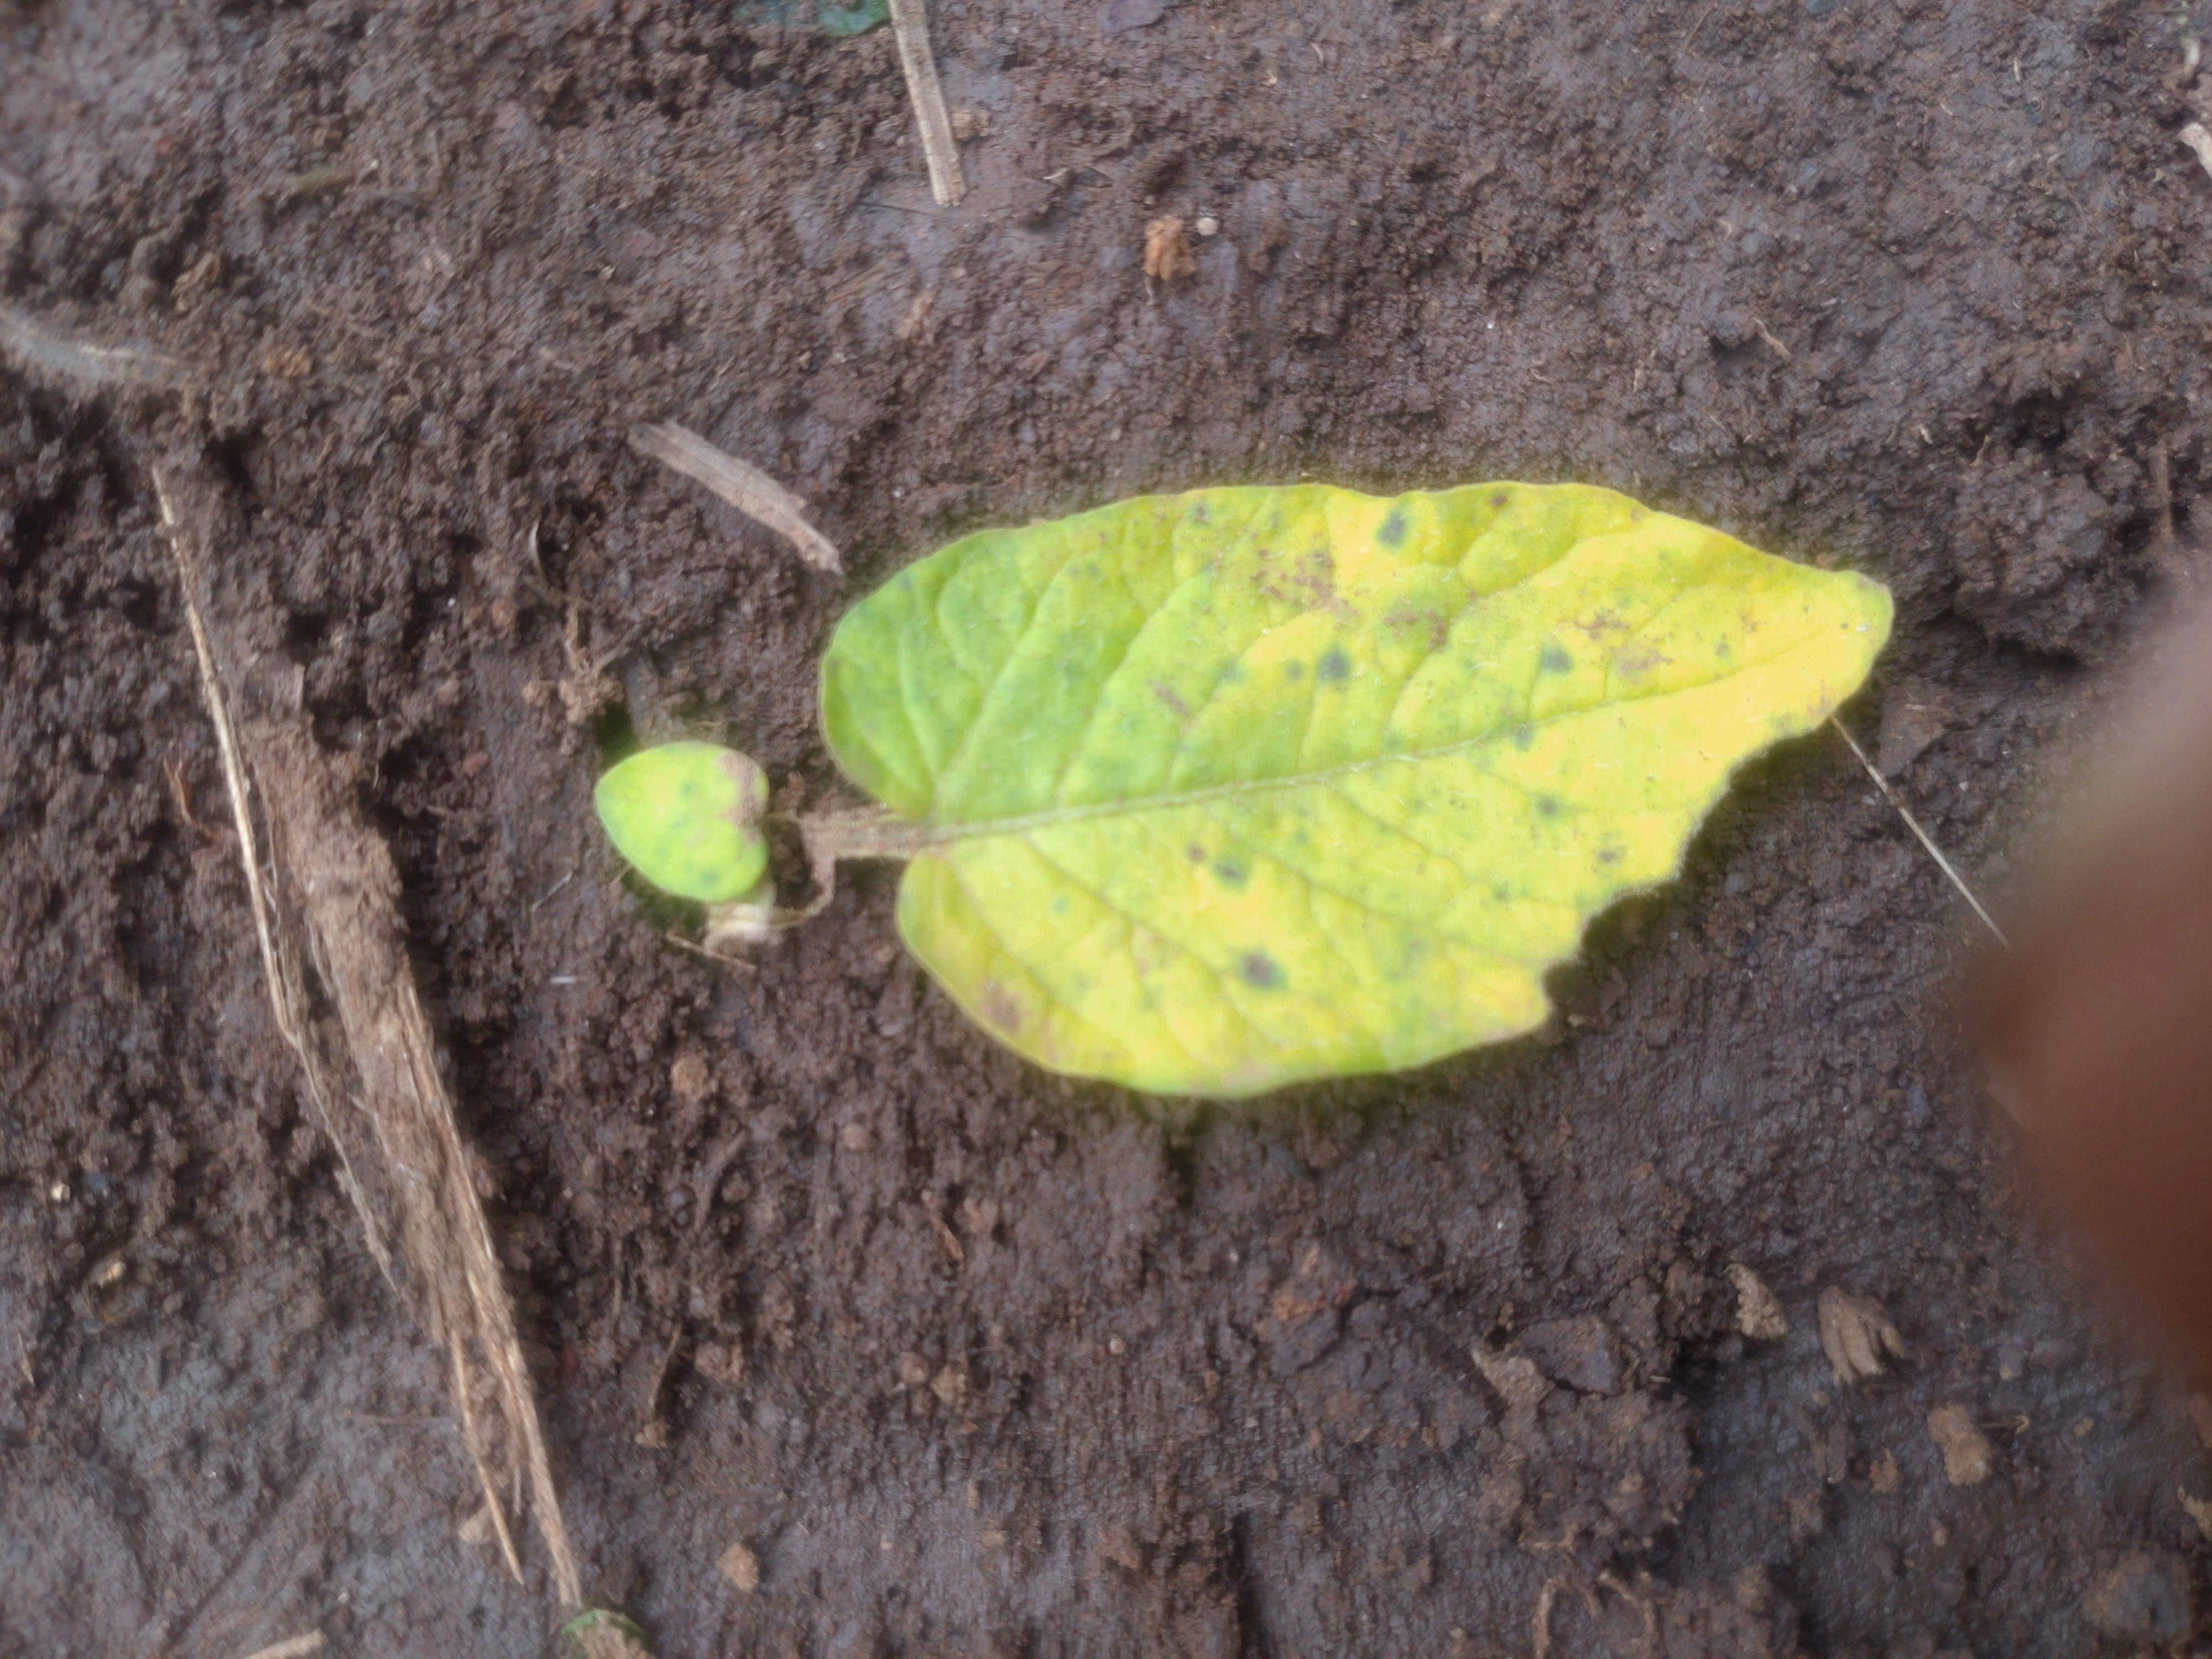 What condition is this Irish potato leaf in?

late blight
